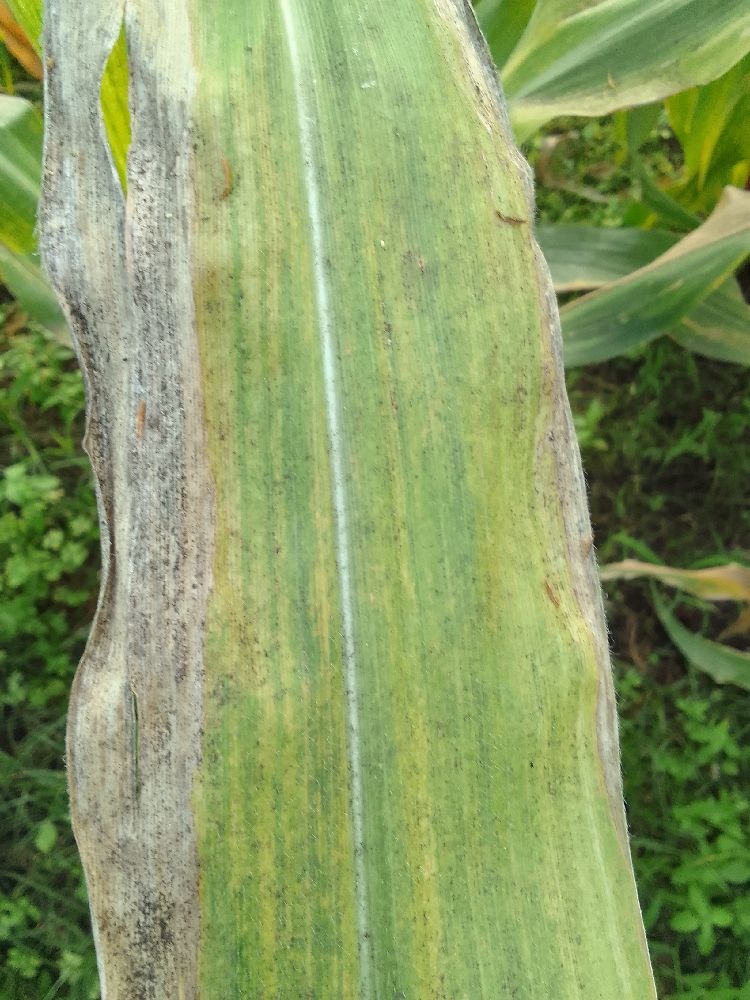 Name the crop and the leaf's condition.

maize, maize lethal necrosis
